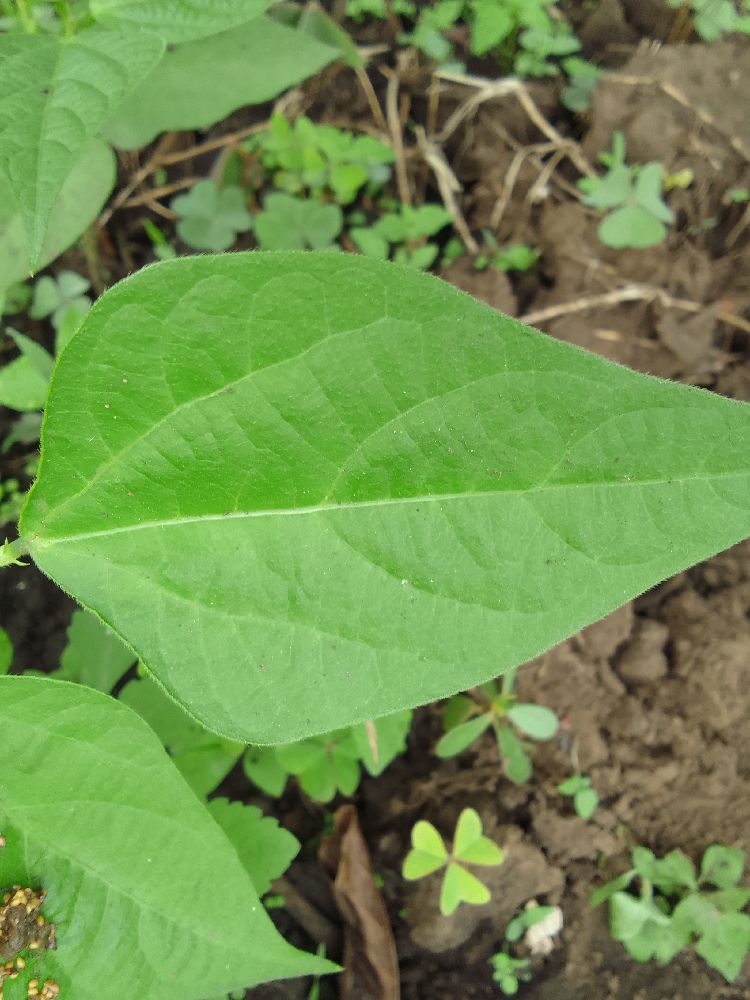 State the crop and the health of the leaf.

common bean, healthy
